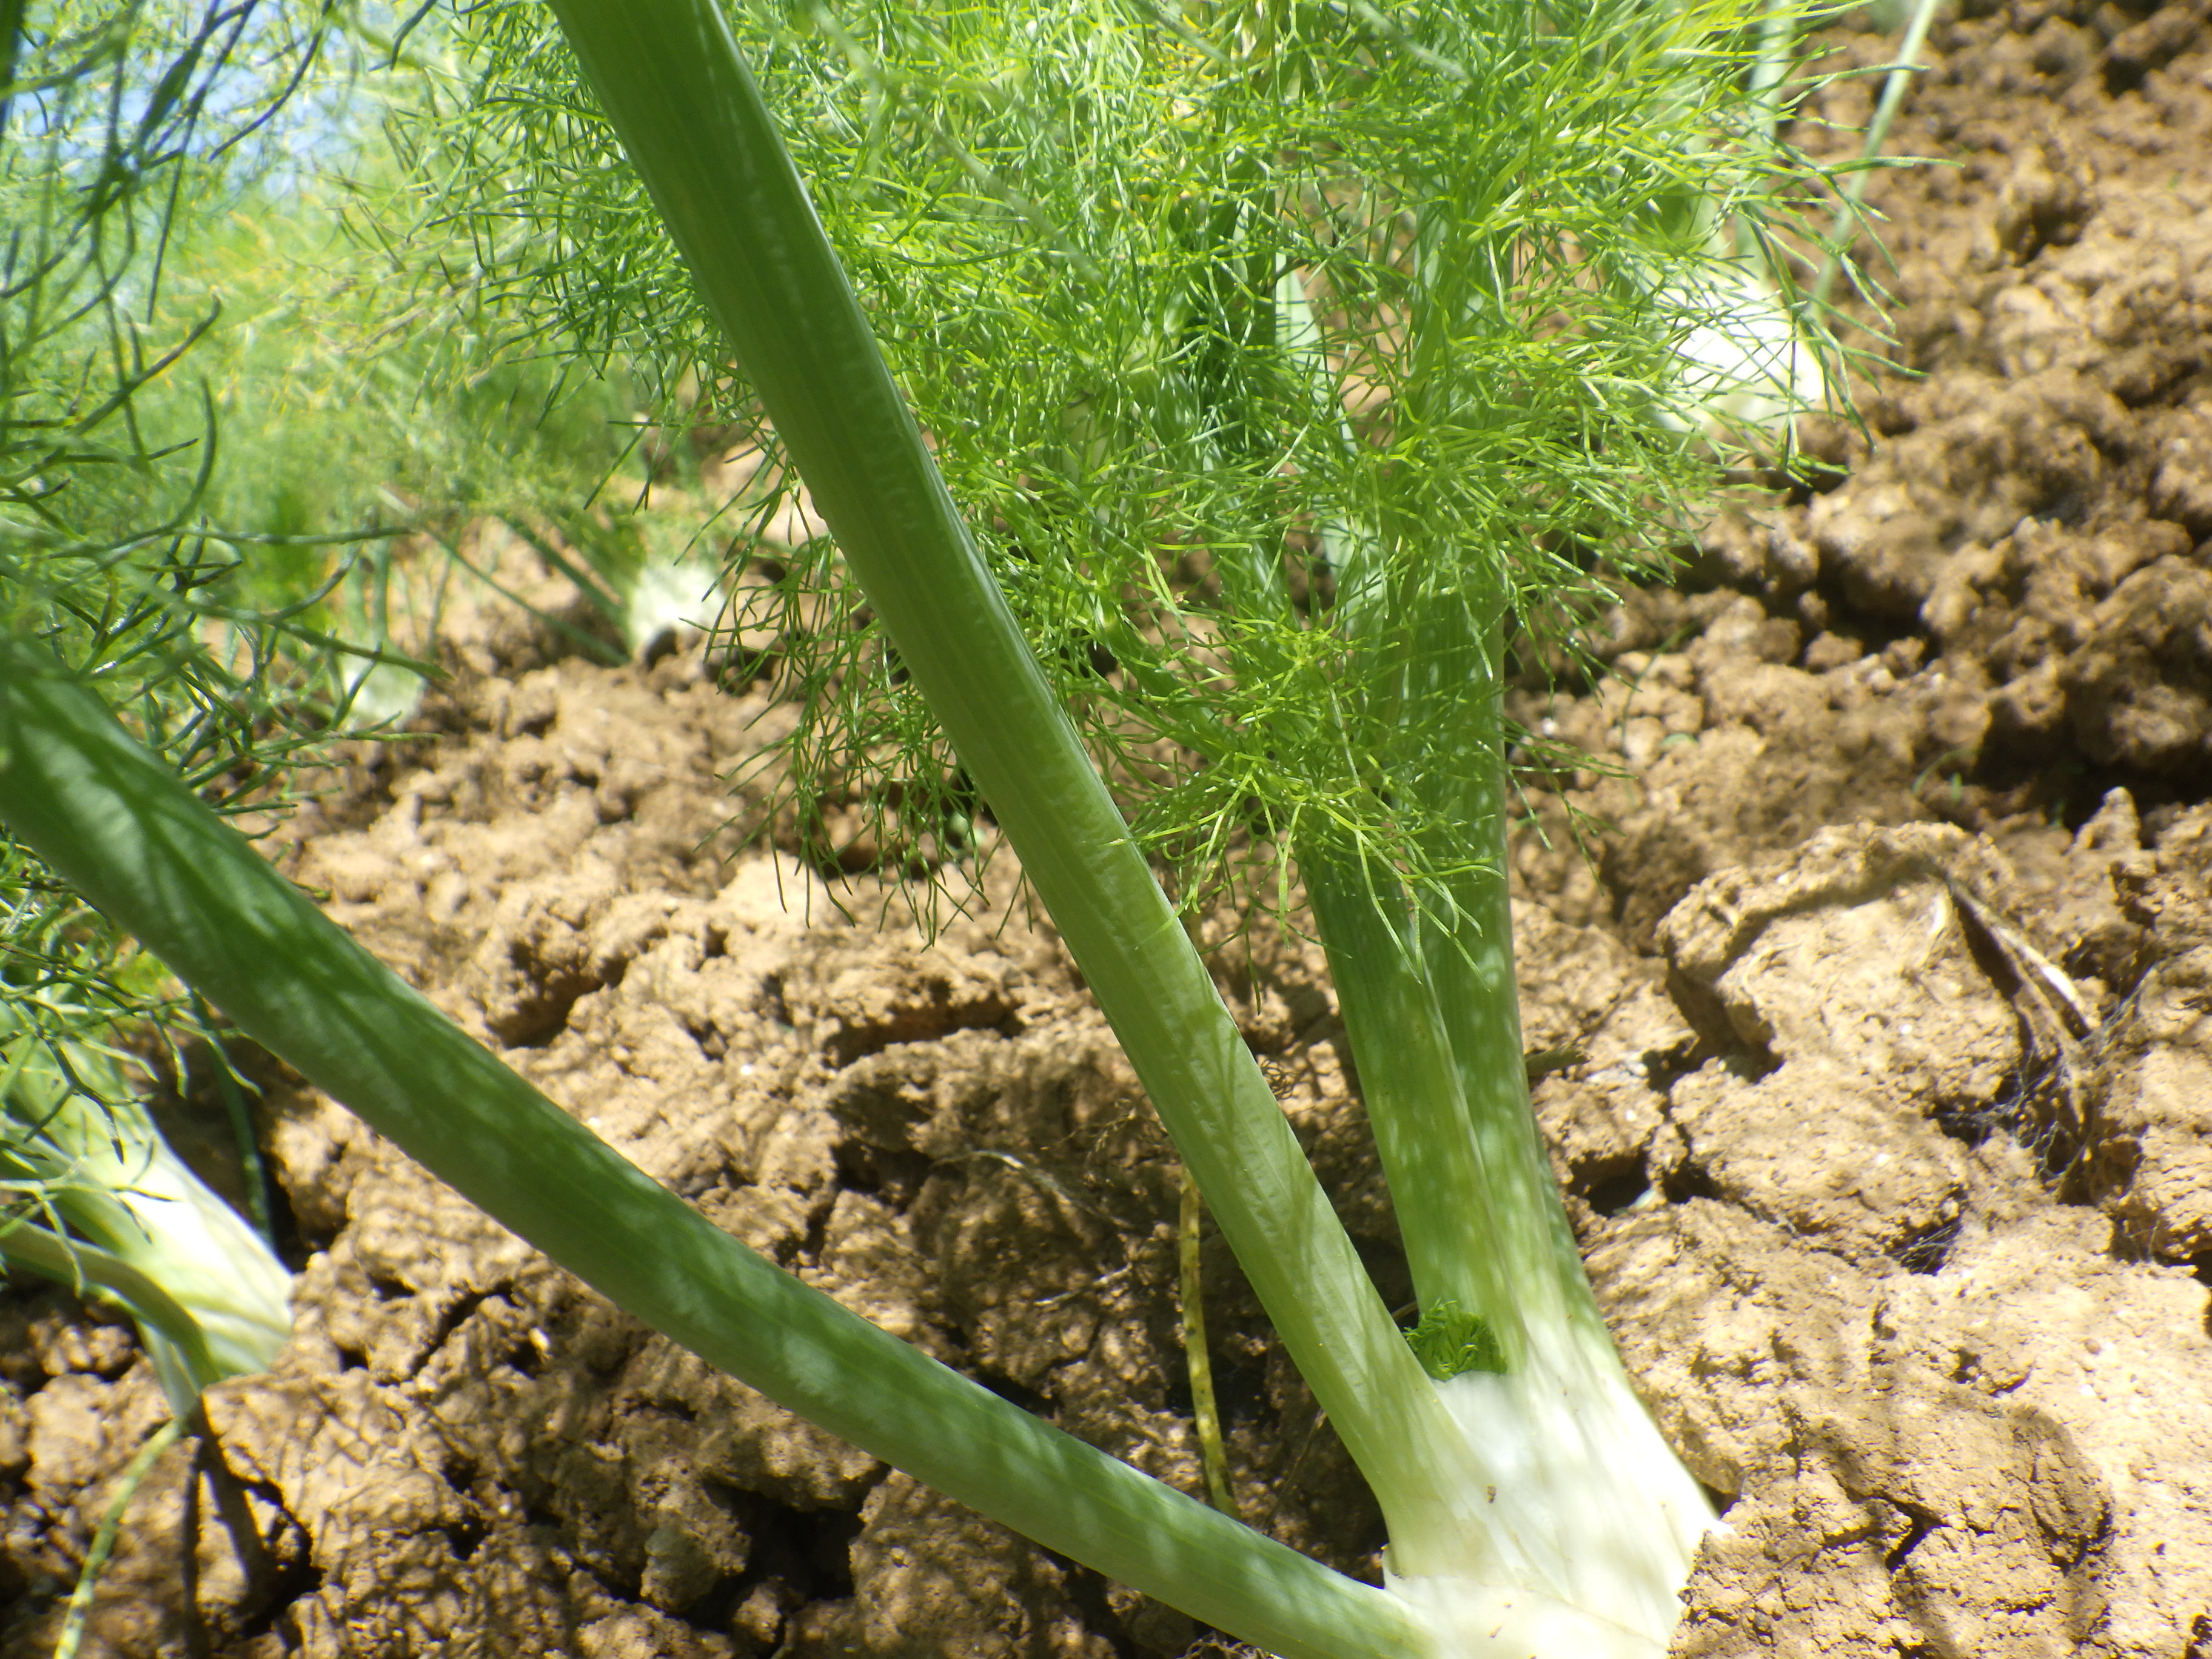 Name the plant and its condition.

fennel, healthy
